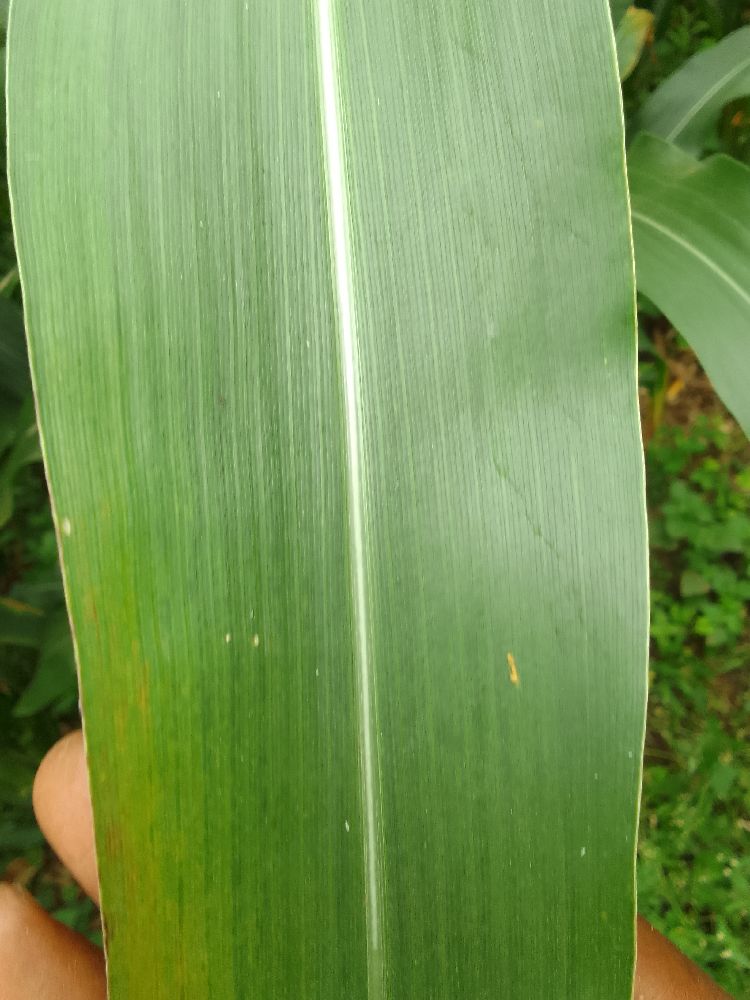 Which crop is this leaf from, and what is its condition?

maize, healthy
